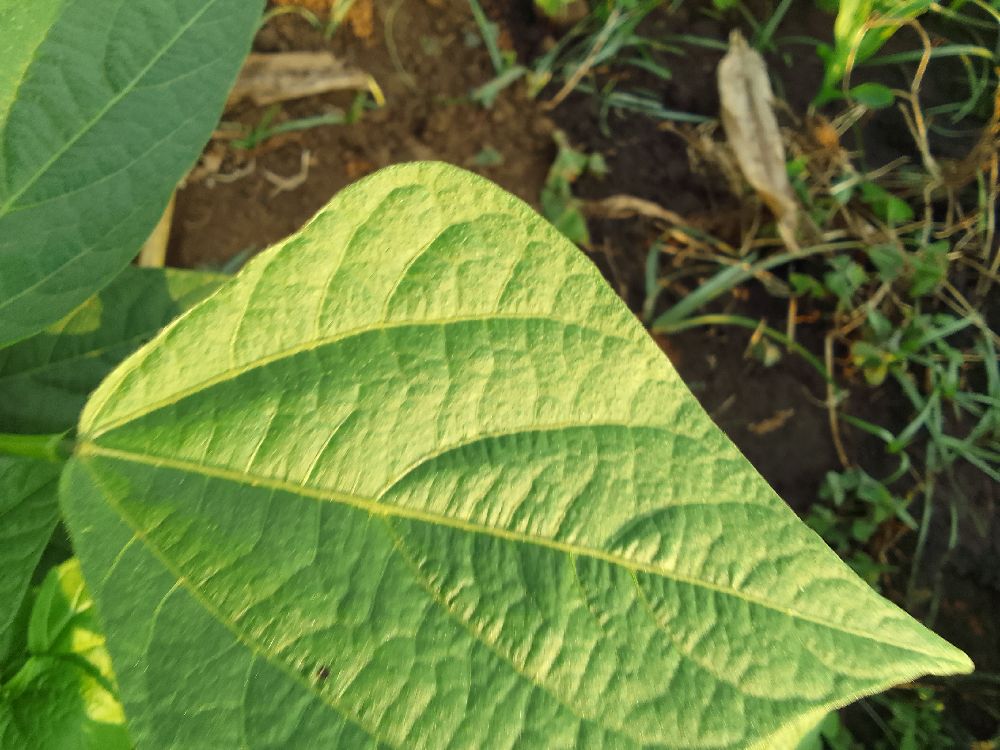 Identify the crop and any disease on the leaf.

common bean, healthy
